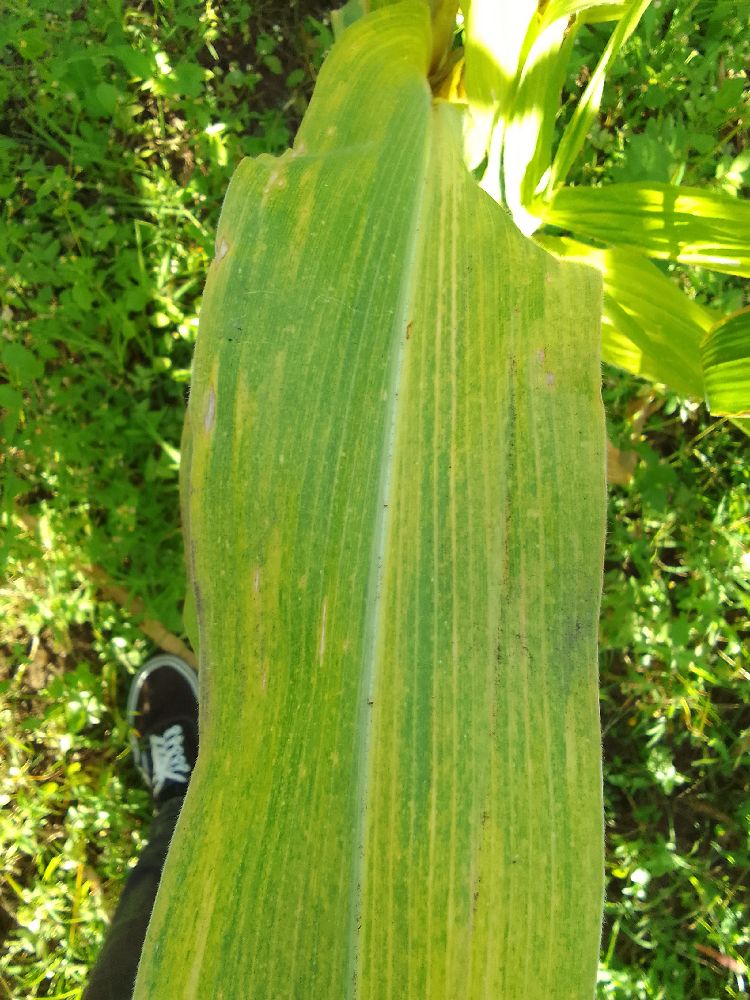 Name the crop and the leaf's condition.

maize, maize lethal necrosis
